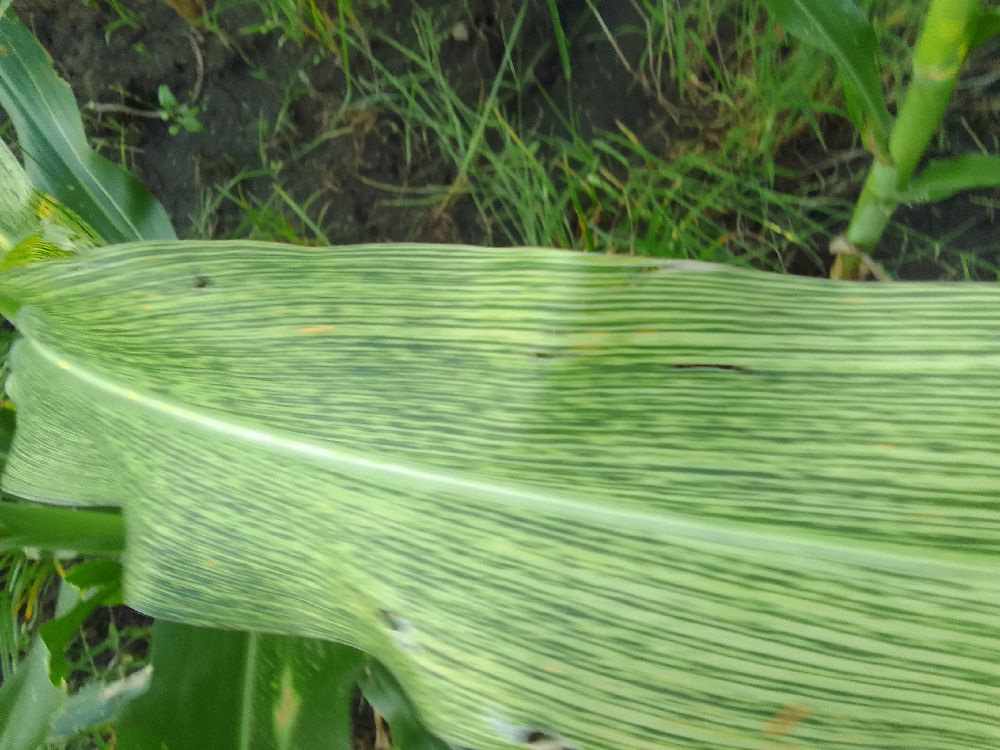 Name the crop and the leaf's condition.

maize, maize streak virus
